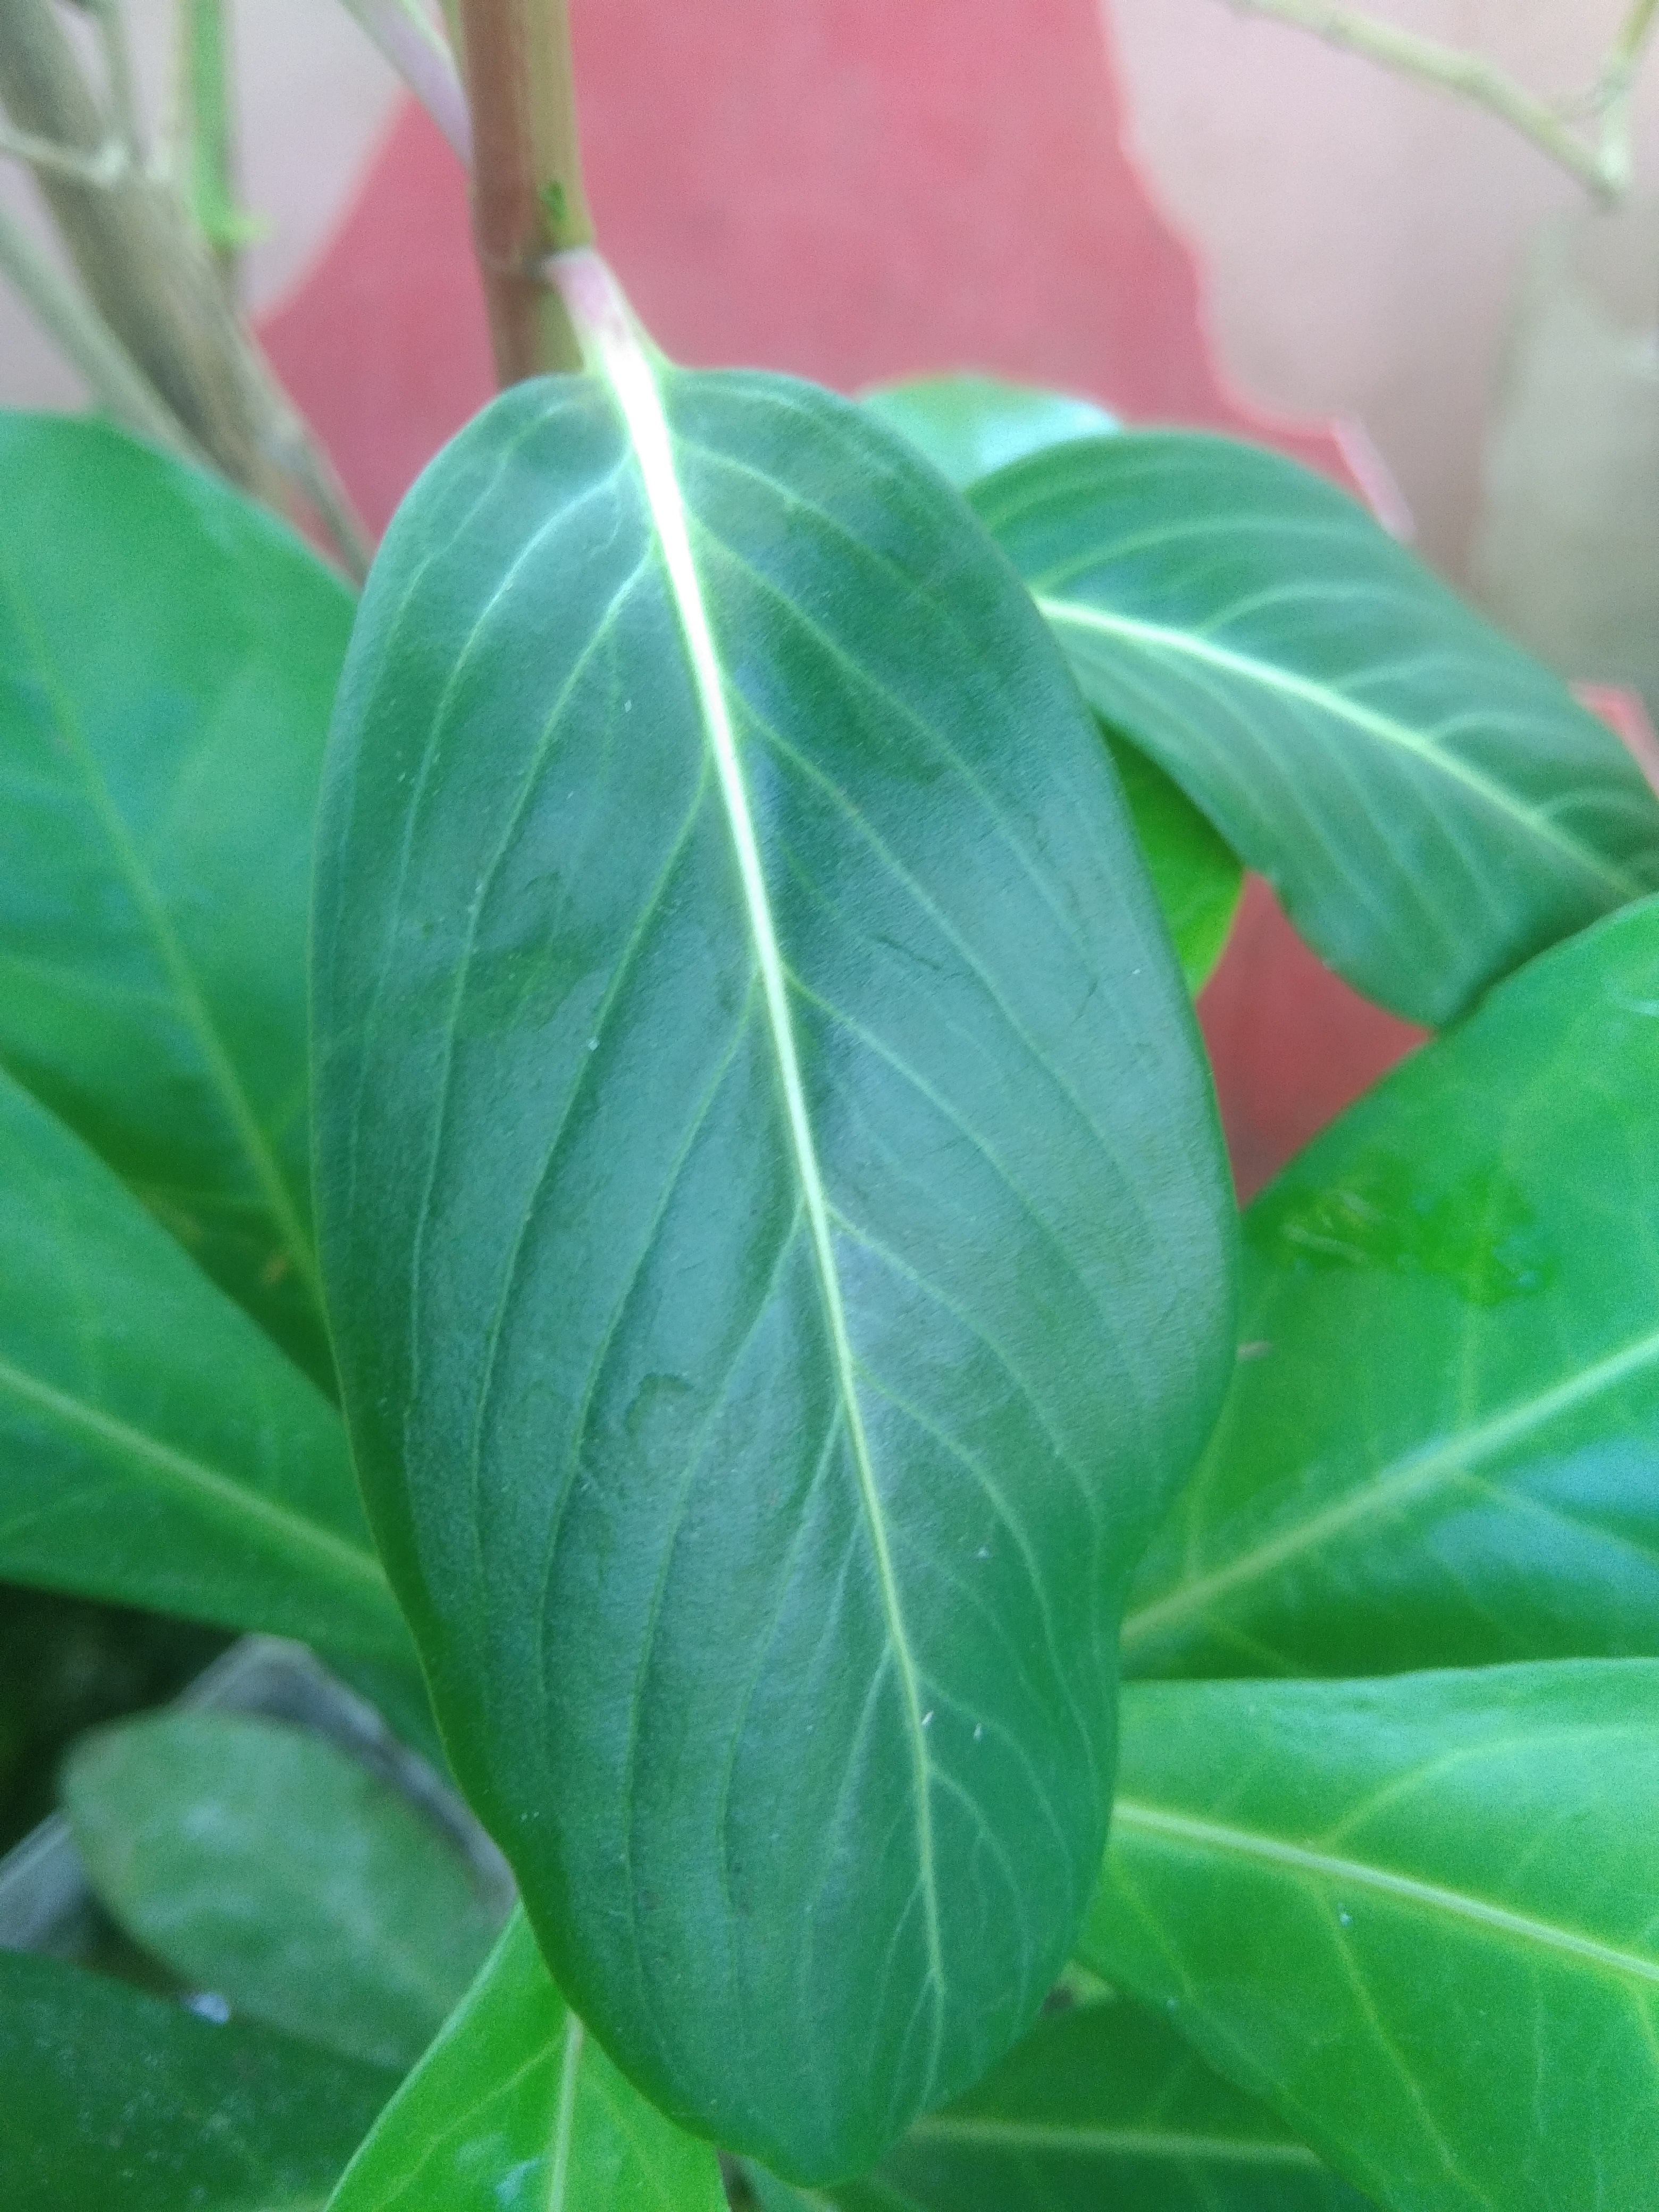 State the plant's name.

rose periwinkle
